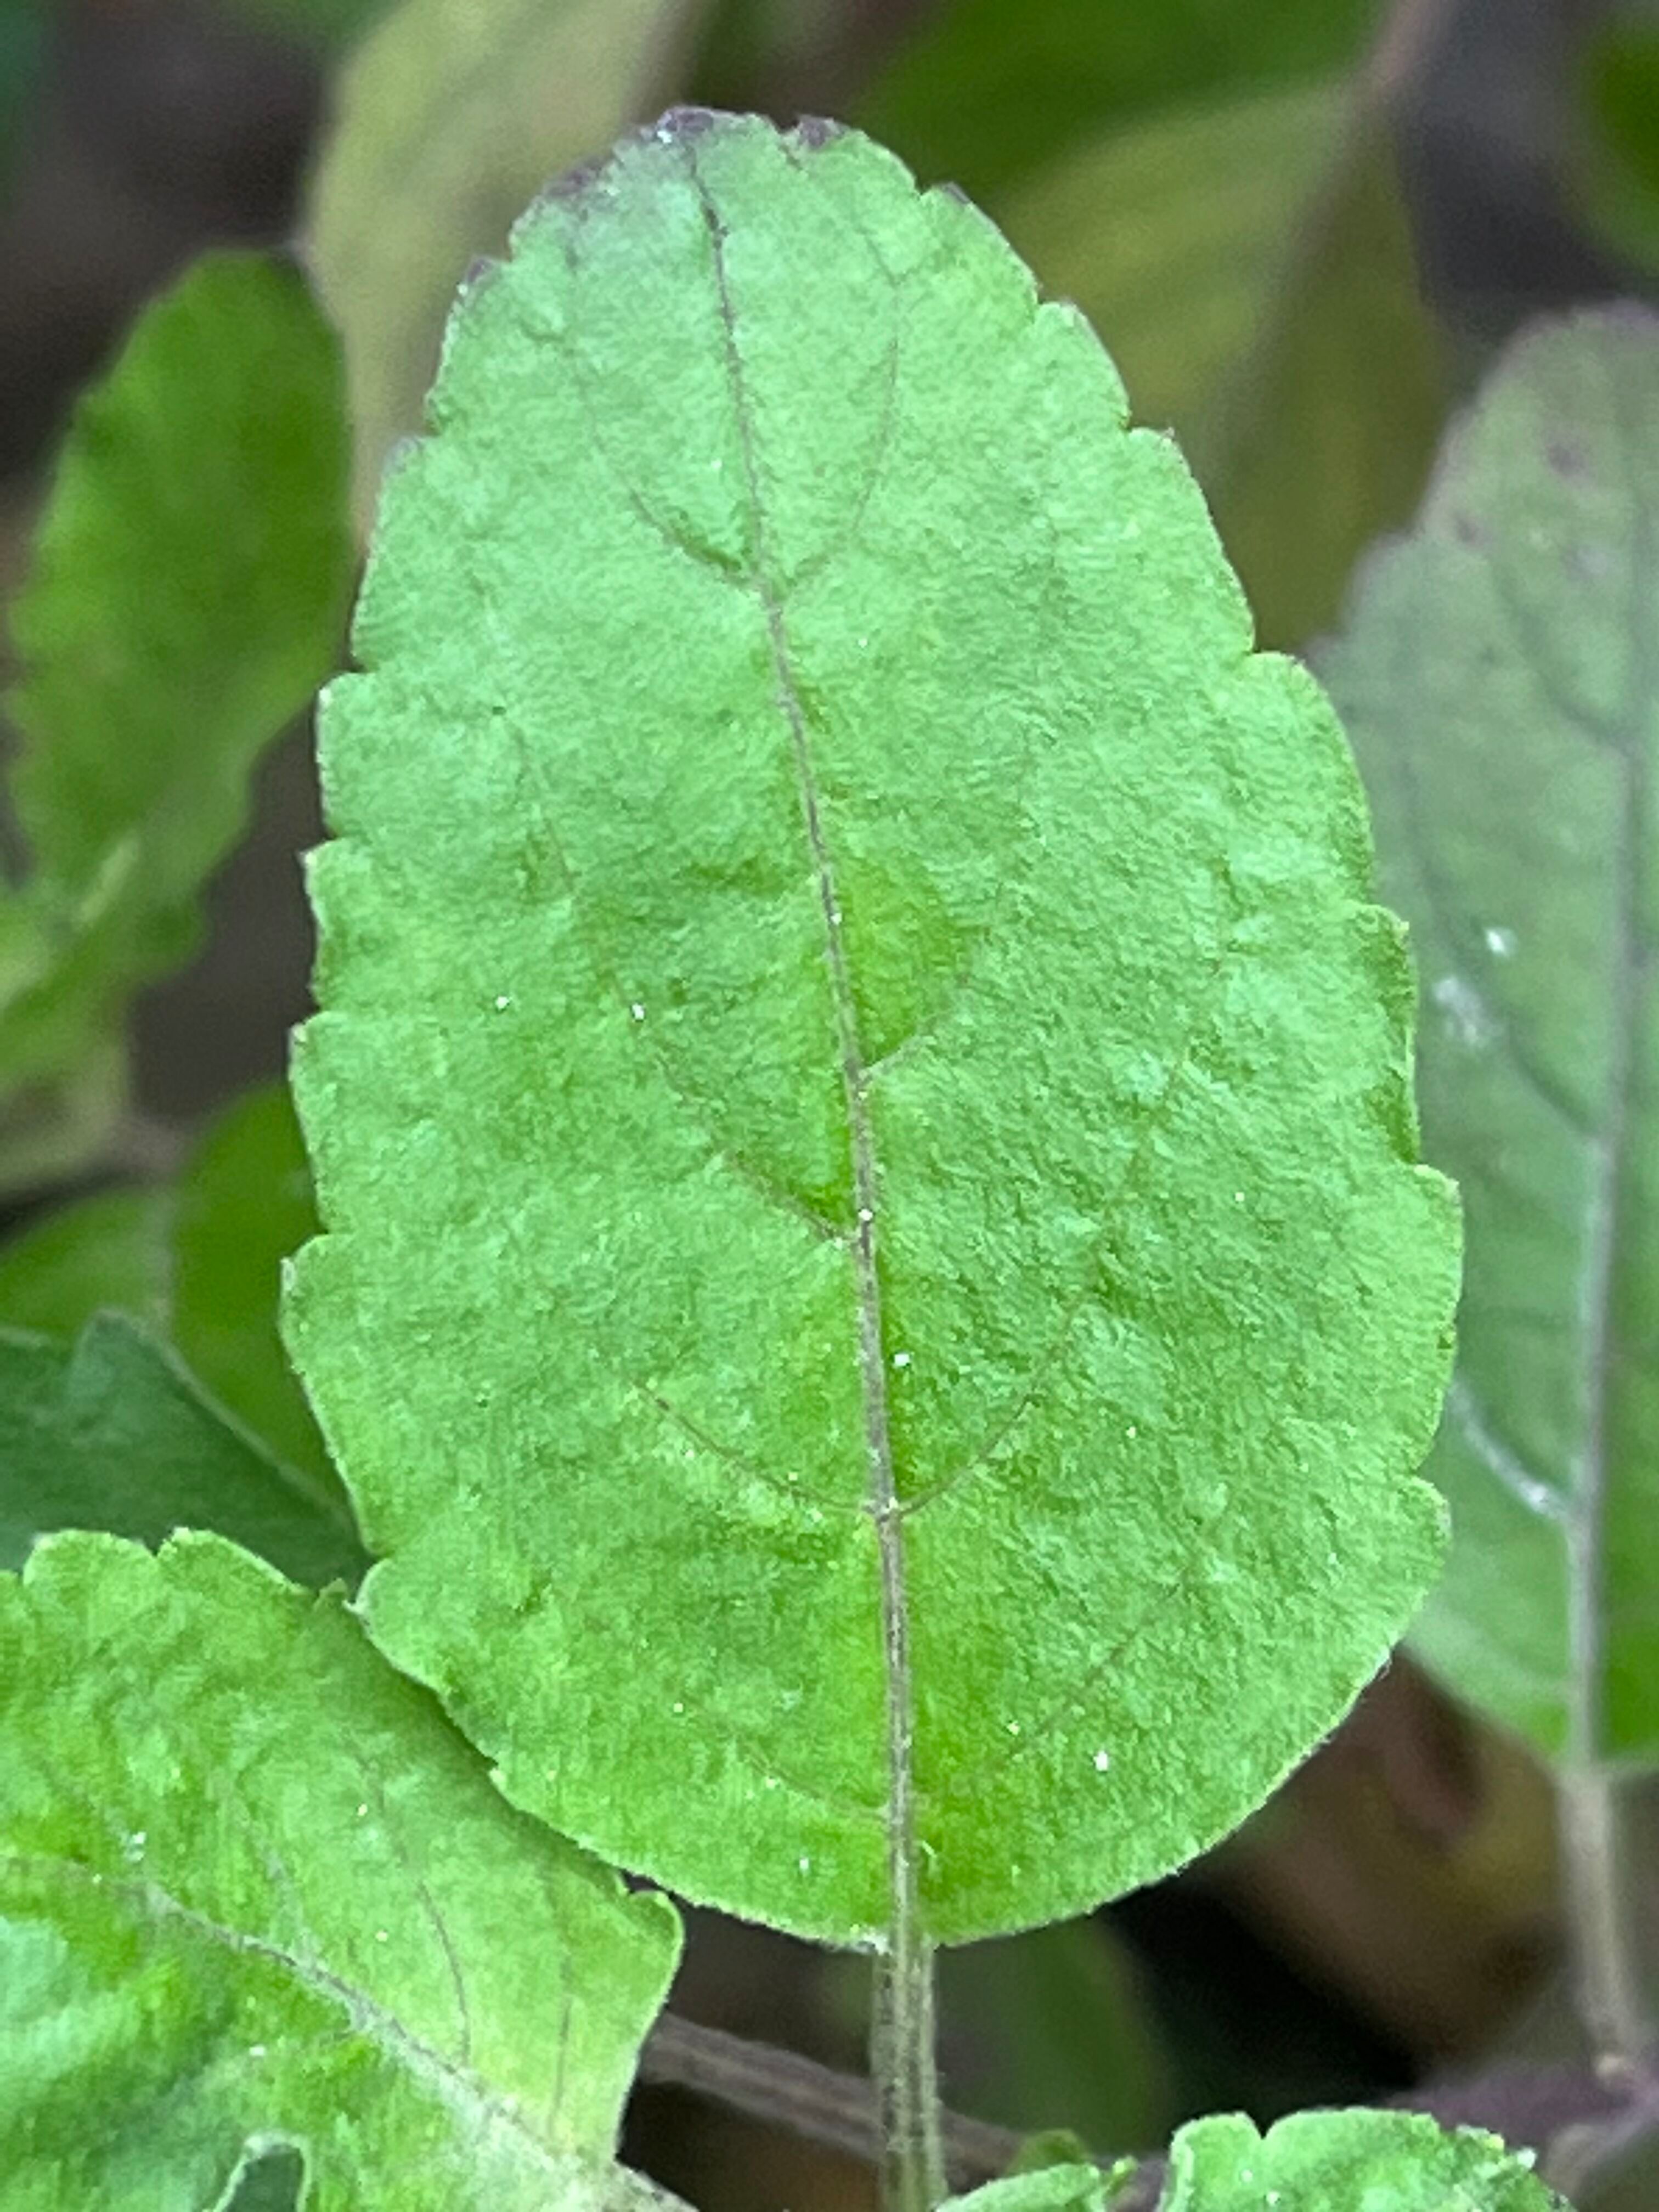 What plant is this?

tulshi
